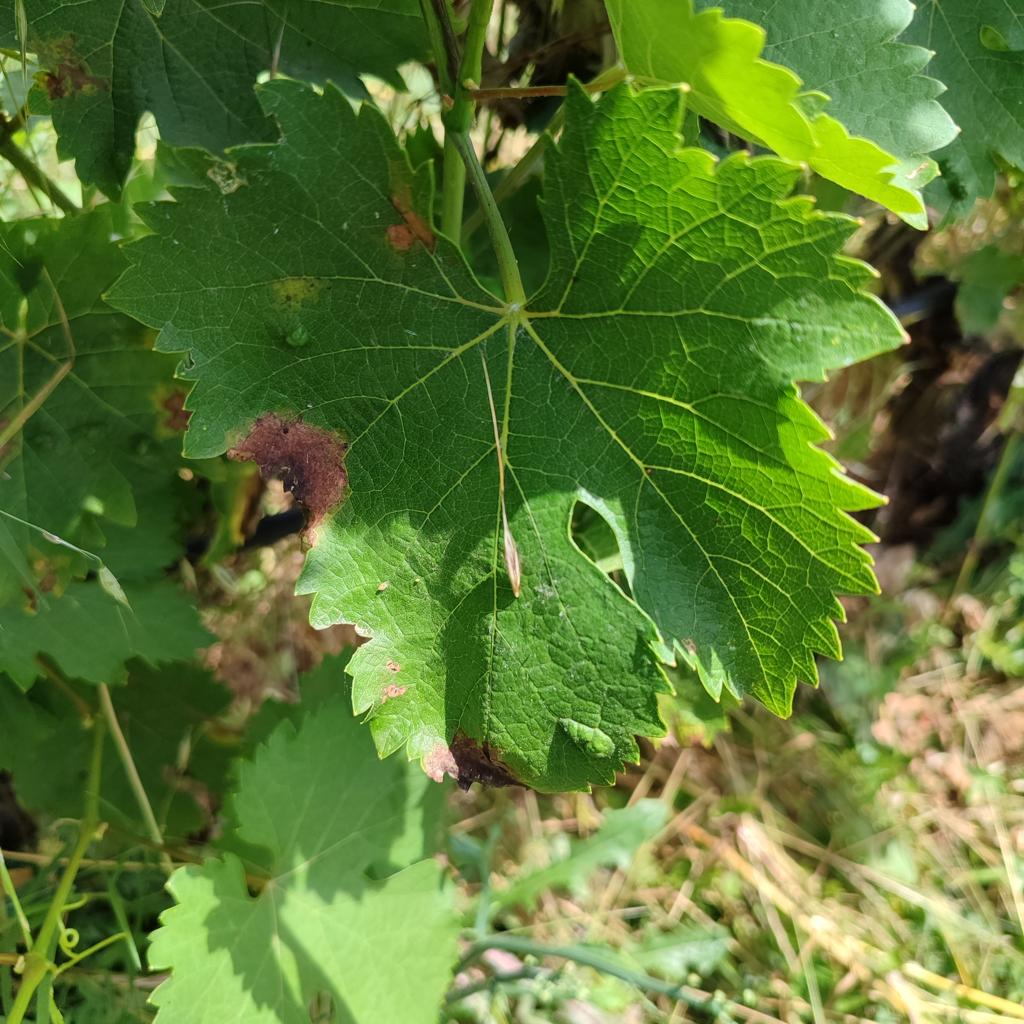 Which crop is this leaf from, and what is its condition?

grapevine, downy mildew
